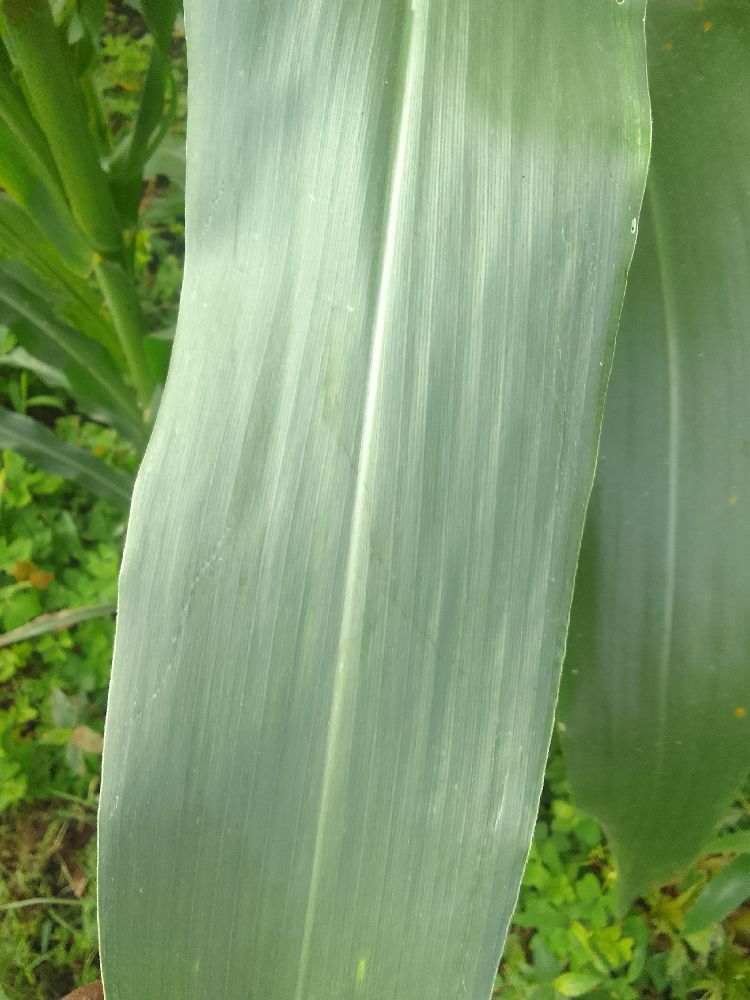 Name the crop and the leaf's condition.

maize, healthy
